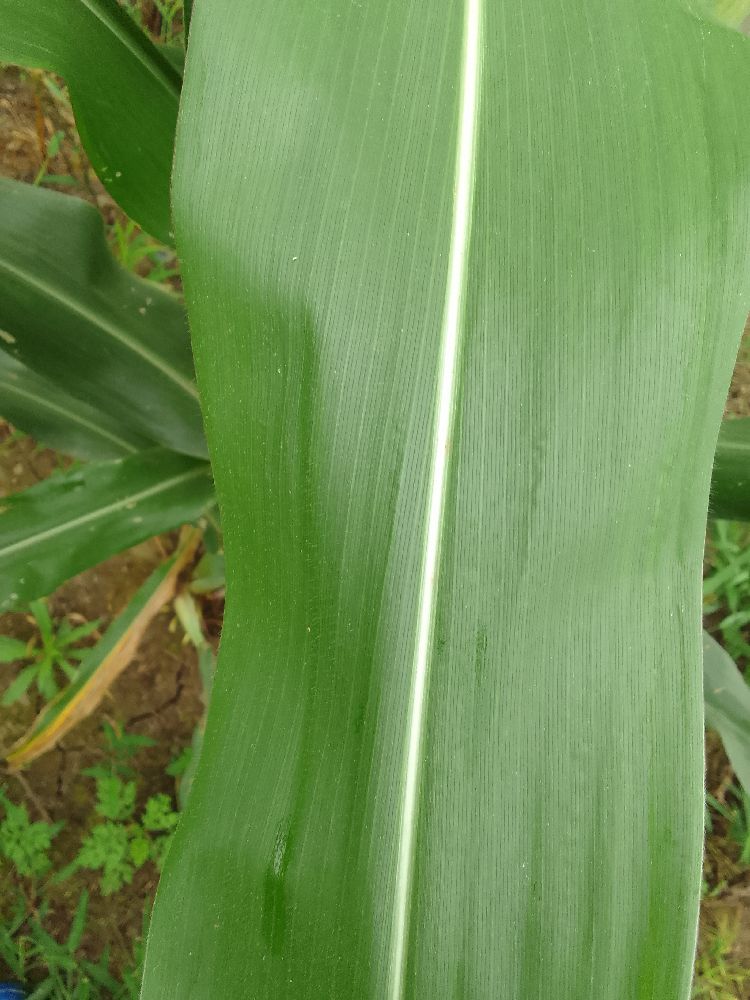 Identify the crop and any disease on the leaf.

maize, healthy
